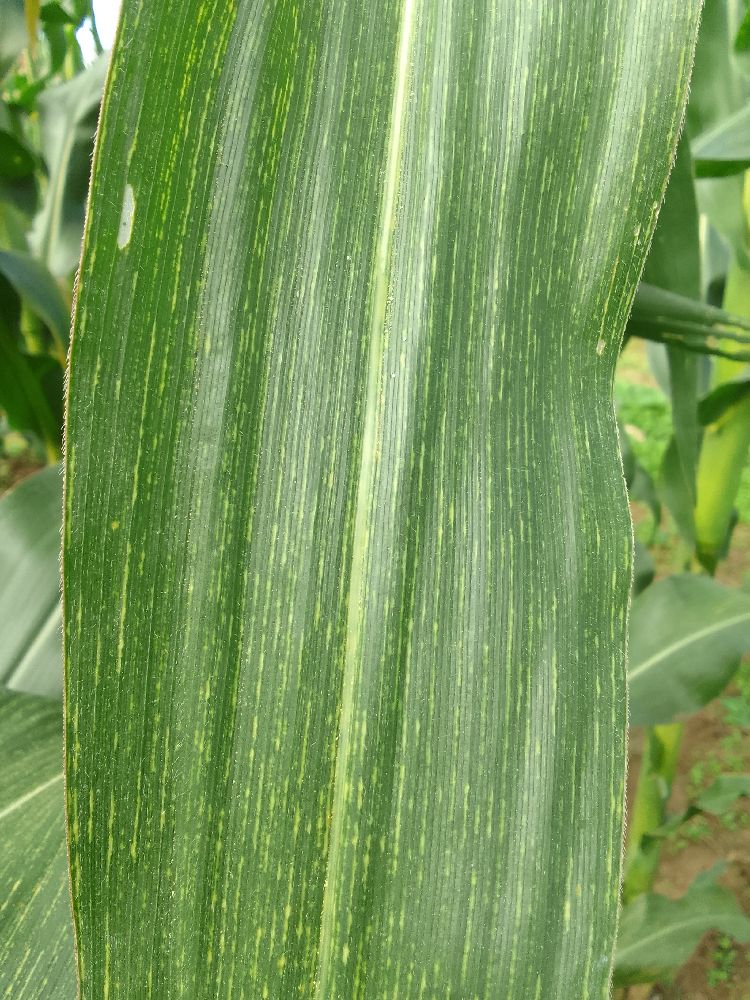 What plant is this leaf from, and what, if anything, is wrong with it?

maize, maize streak virus
